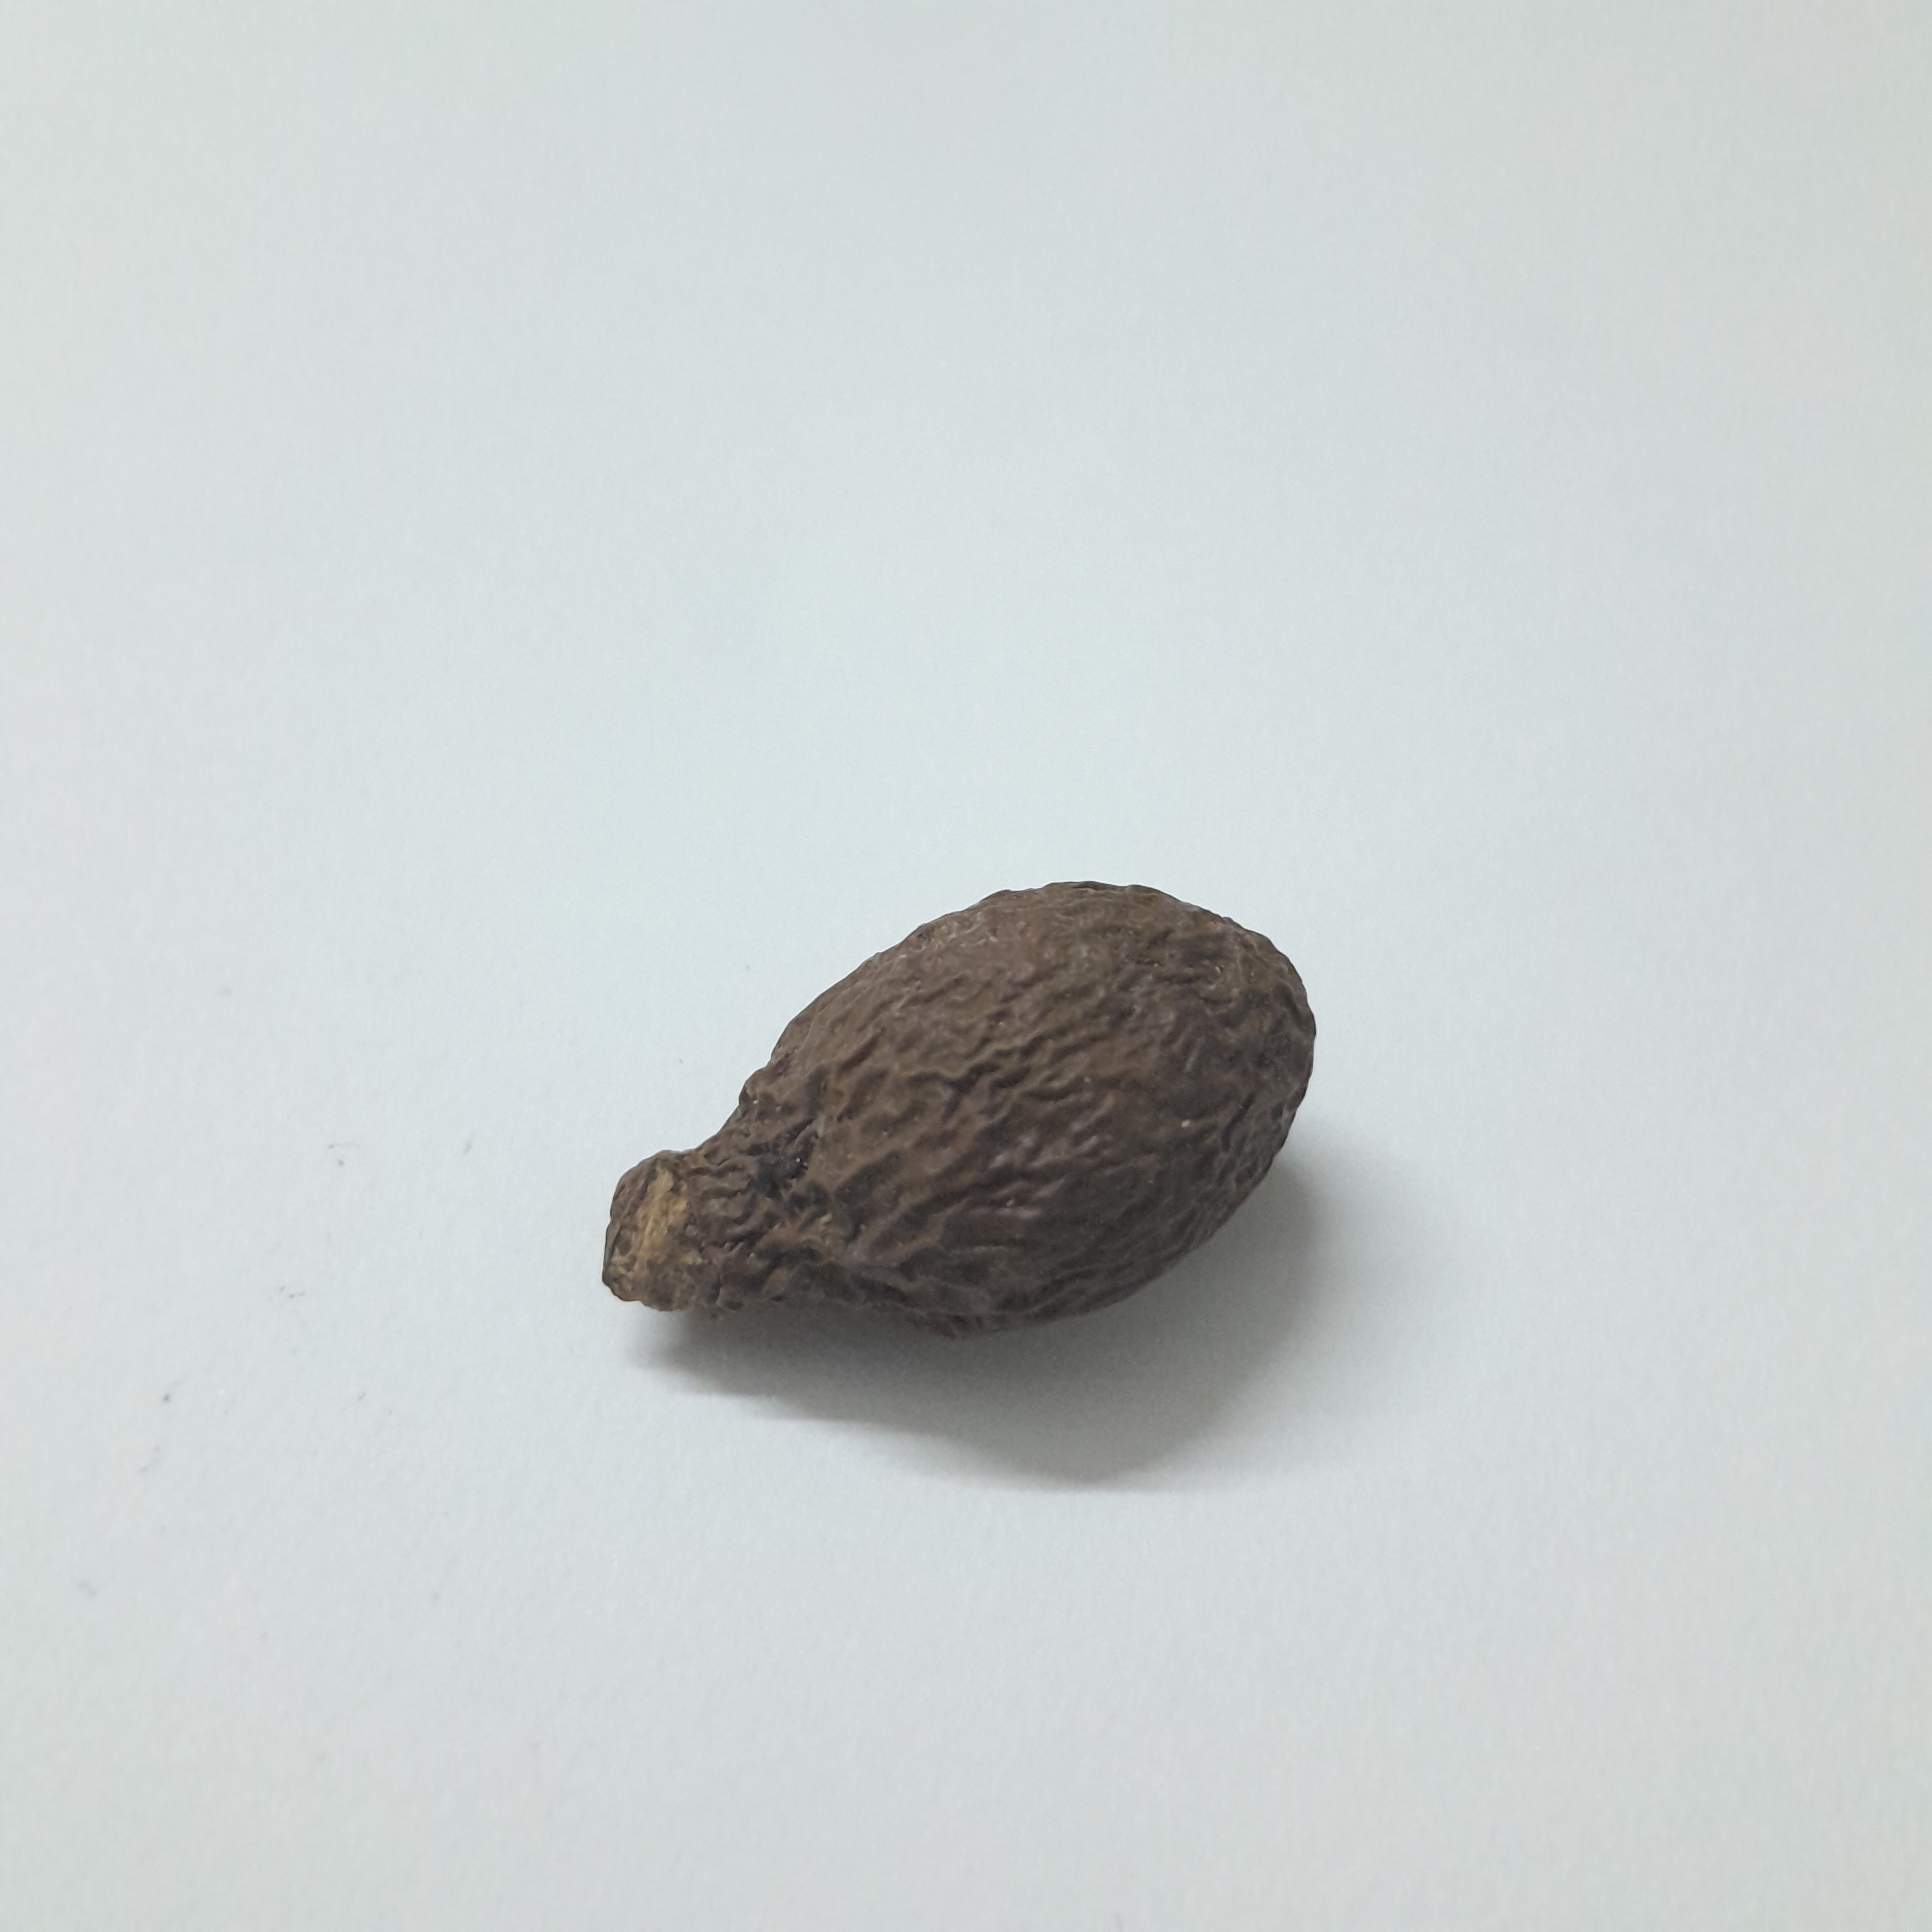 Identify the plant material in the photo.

niranjanphal
